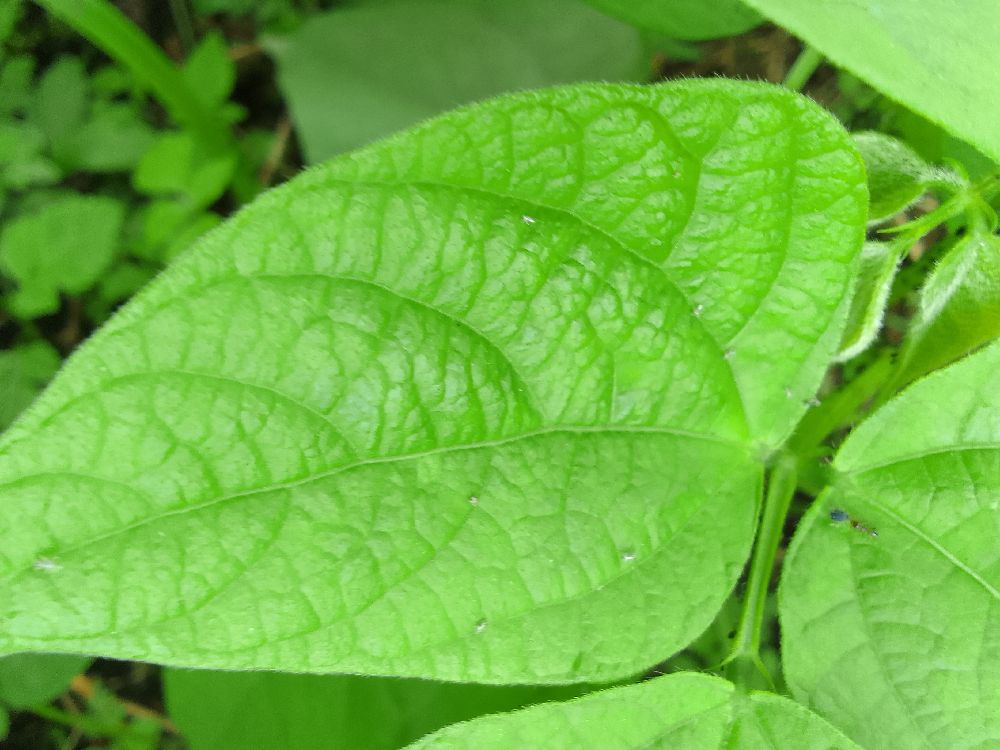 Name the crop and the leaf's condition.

common bean, healthy
